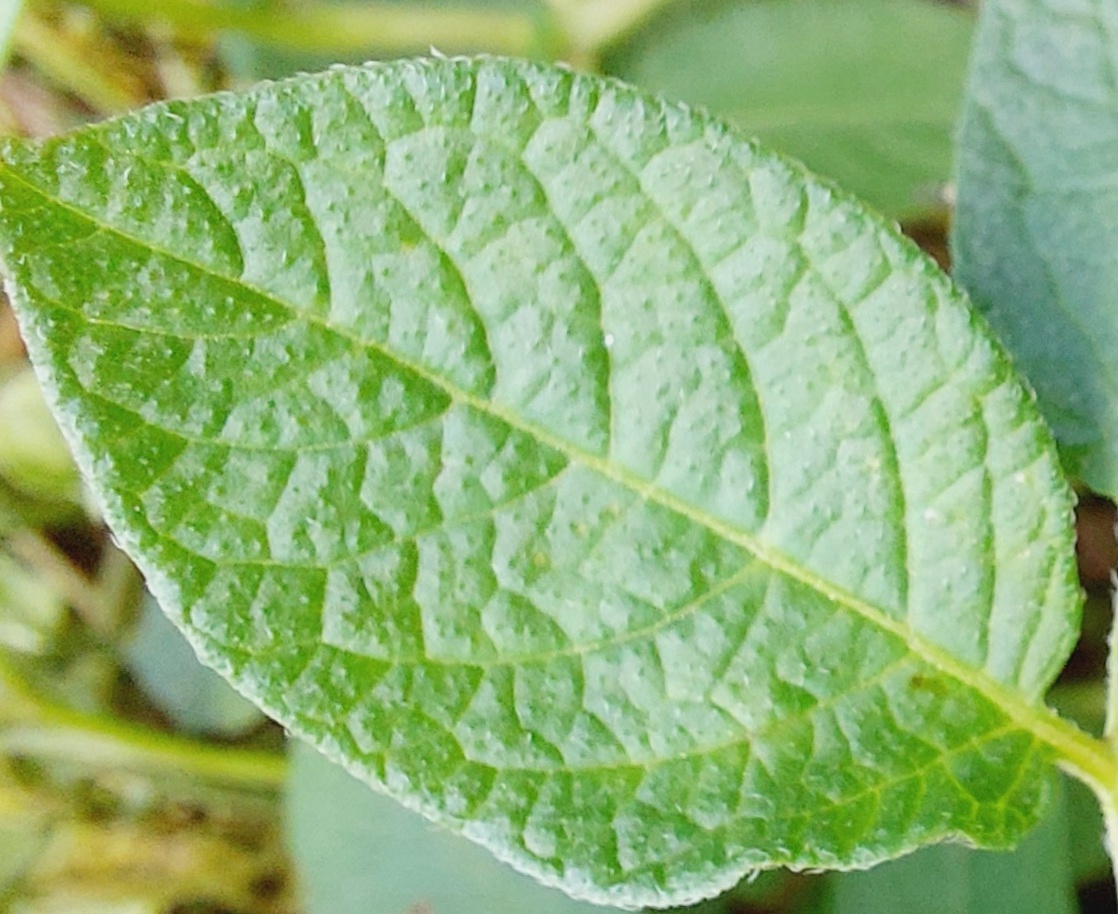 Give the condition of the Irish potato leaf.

healthy
